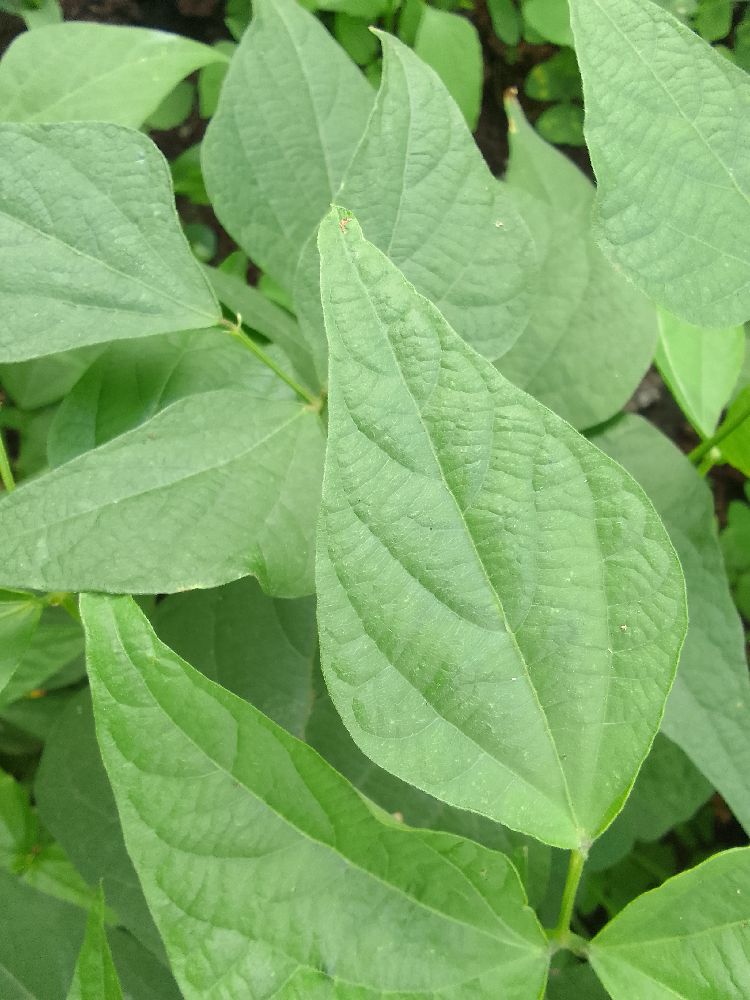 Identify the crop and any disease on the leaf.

common bean, healthy
